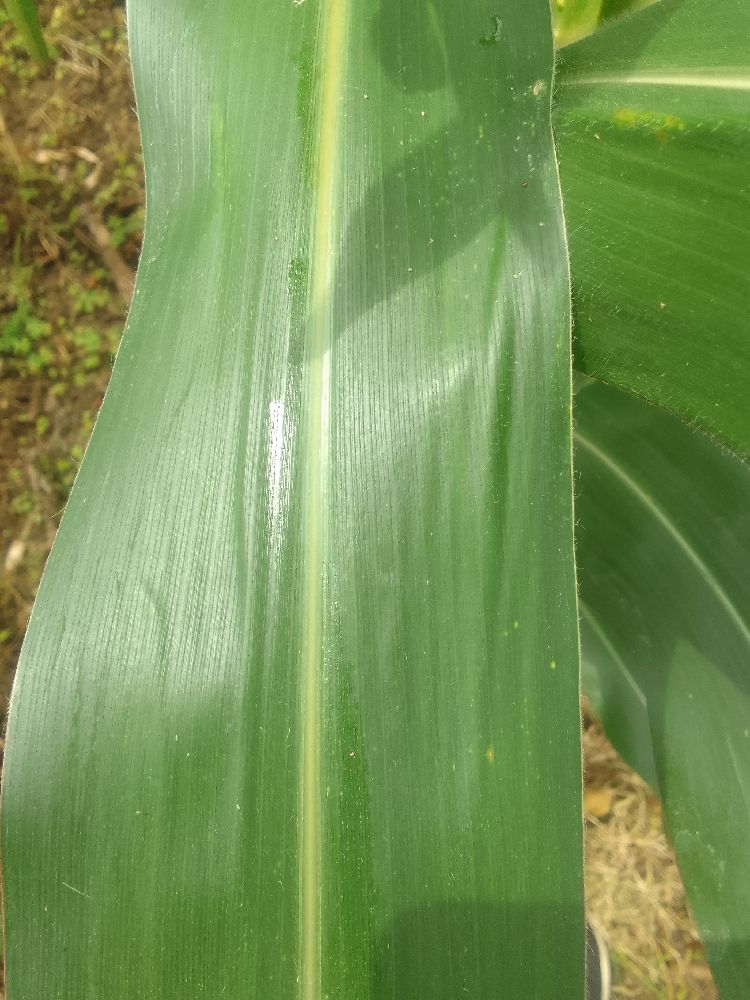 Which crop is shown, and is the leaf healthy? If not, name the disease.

maize, healthy
